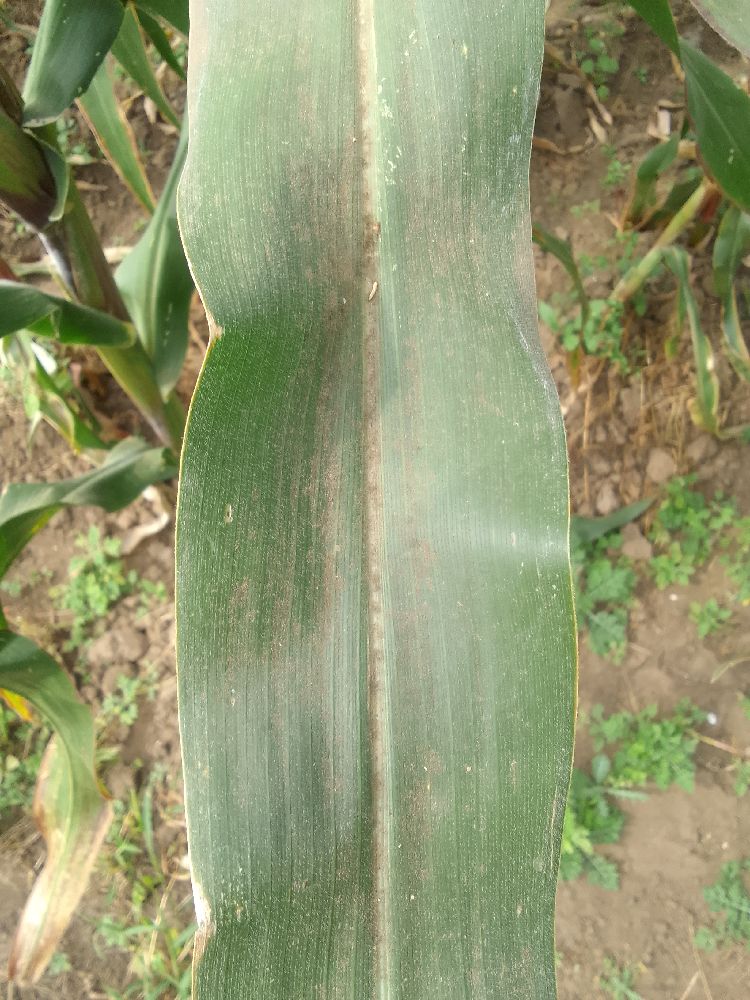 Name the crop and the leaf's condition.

maize, healthy
